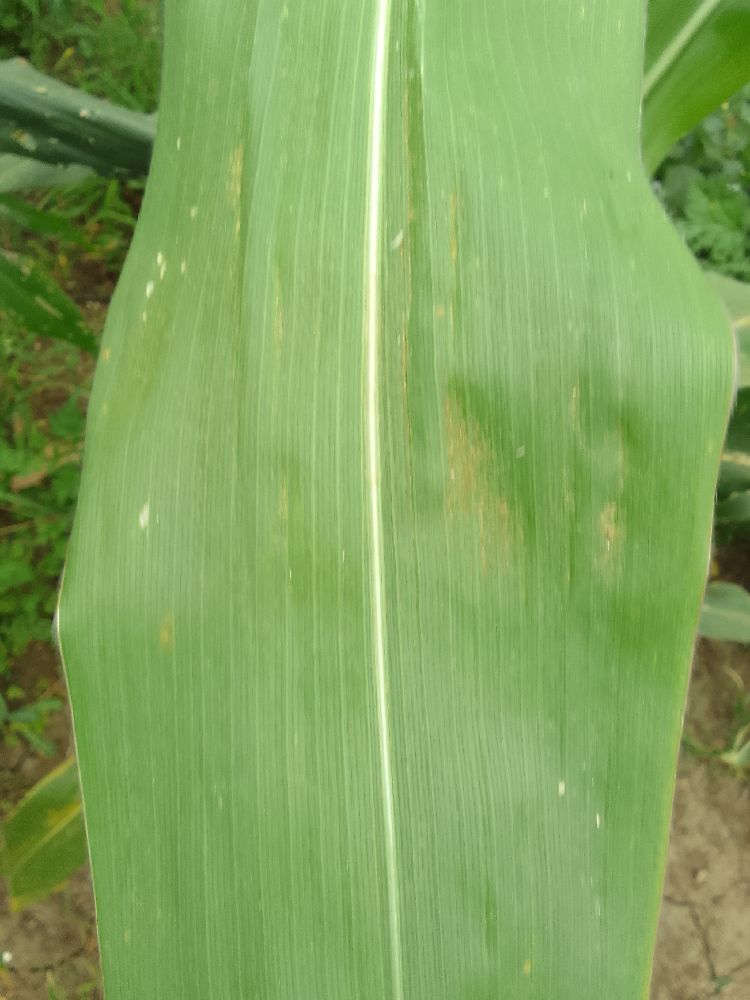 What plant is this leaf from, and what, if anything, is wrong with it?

maize, healthy
